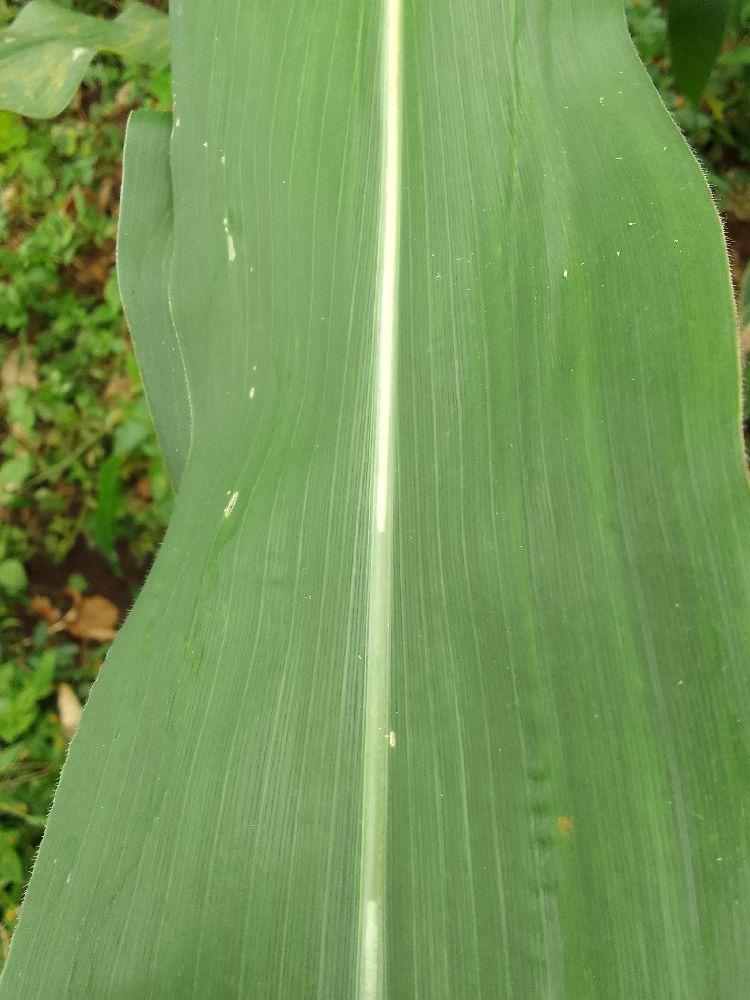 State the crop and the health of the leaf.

maize, healthy
